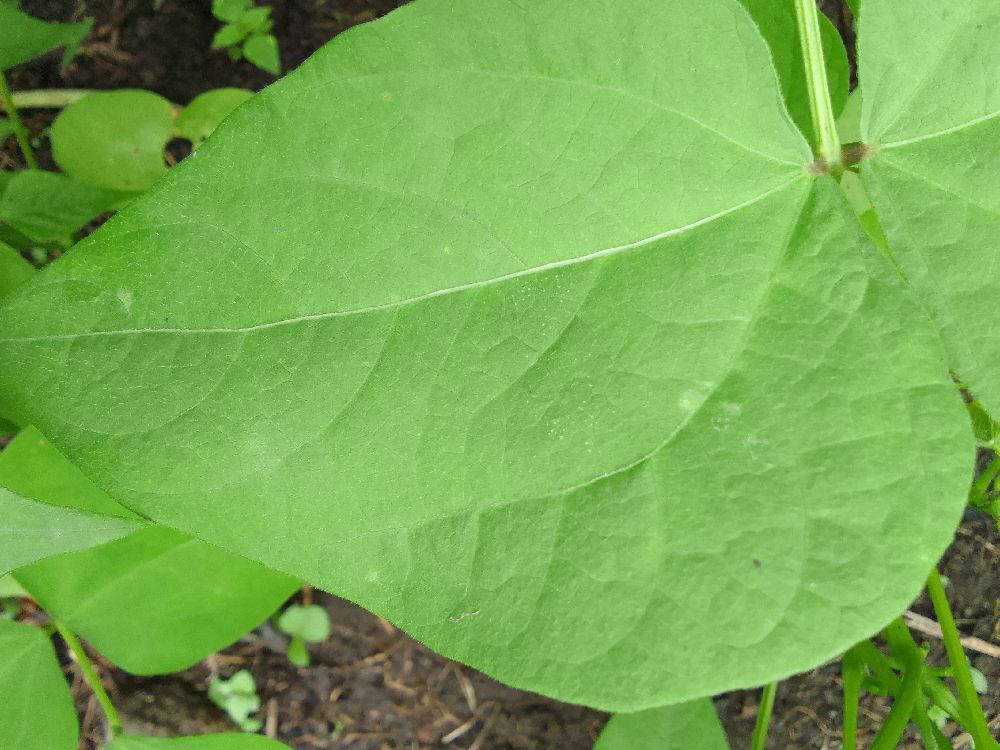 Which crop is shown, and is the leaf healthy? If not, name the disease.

common bean, healthy
